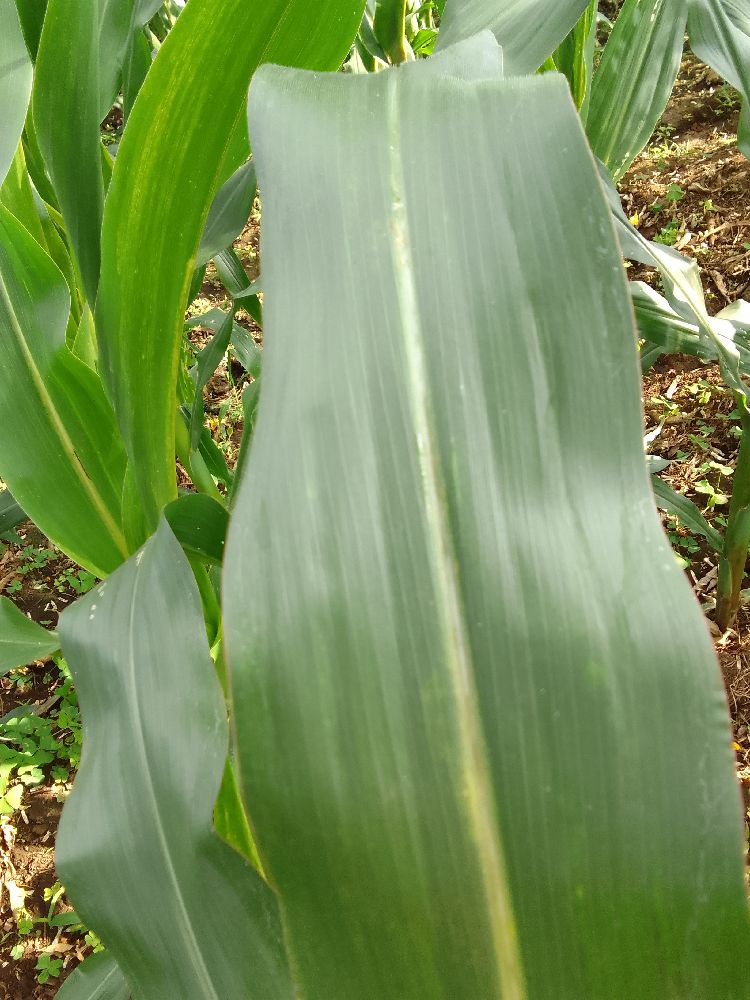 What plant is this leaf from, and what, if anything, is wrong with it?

maize, healthy
